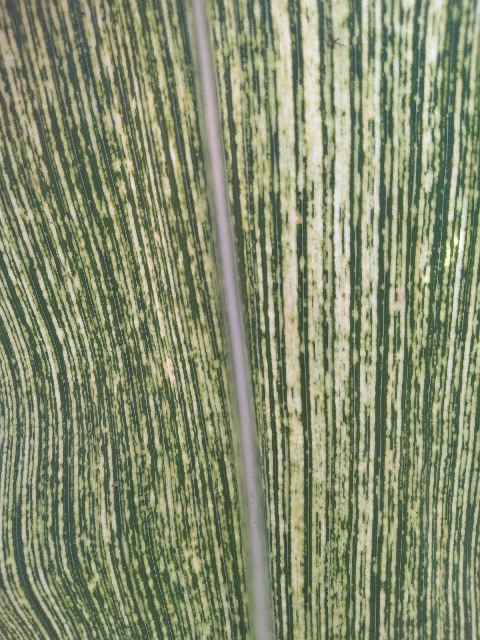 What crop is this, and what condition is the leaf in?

maize, maize streak virus
